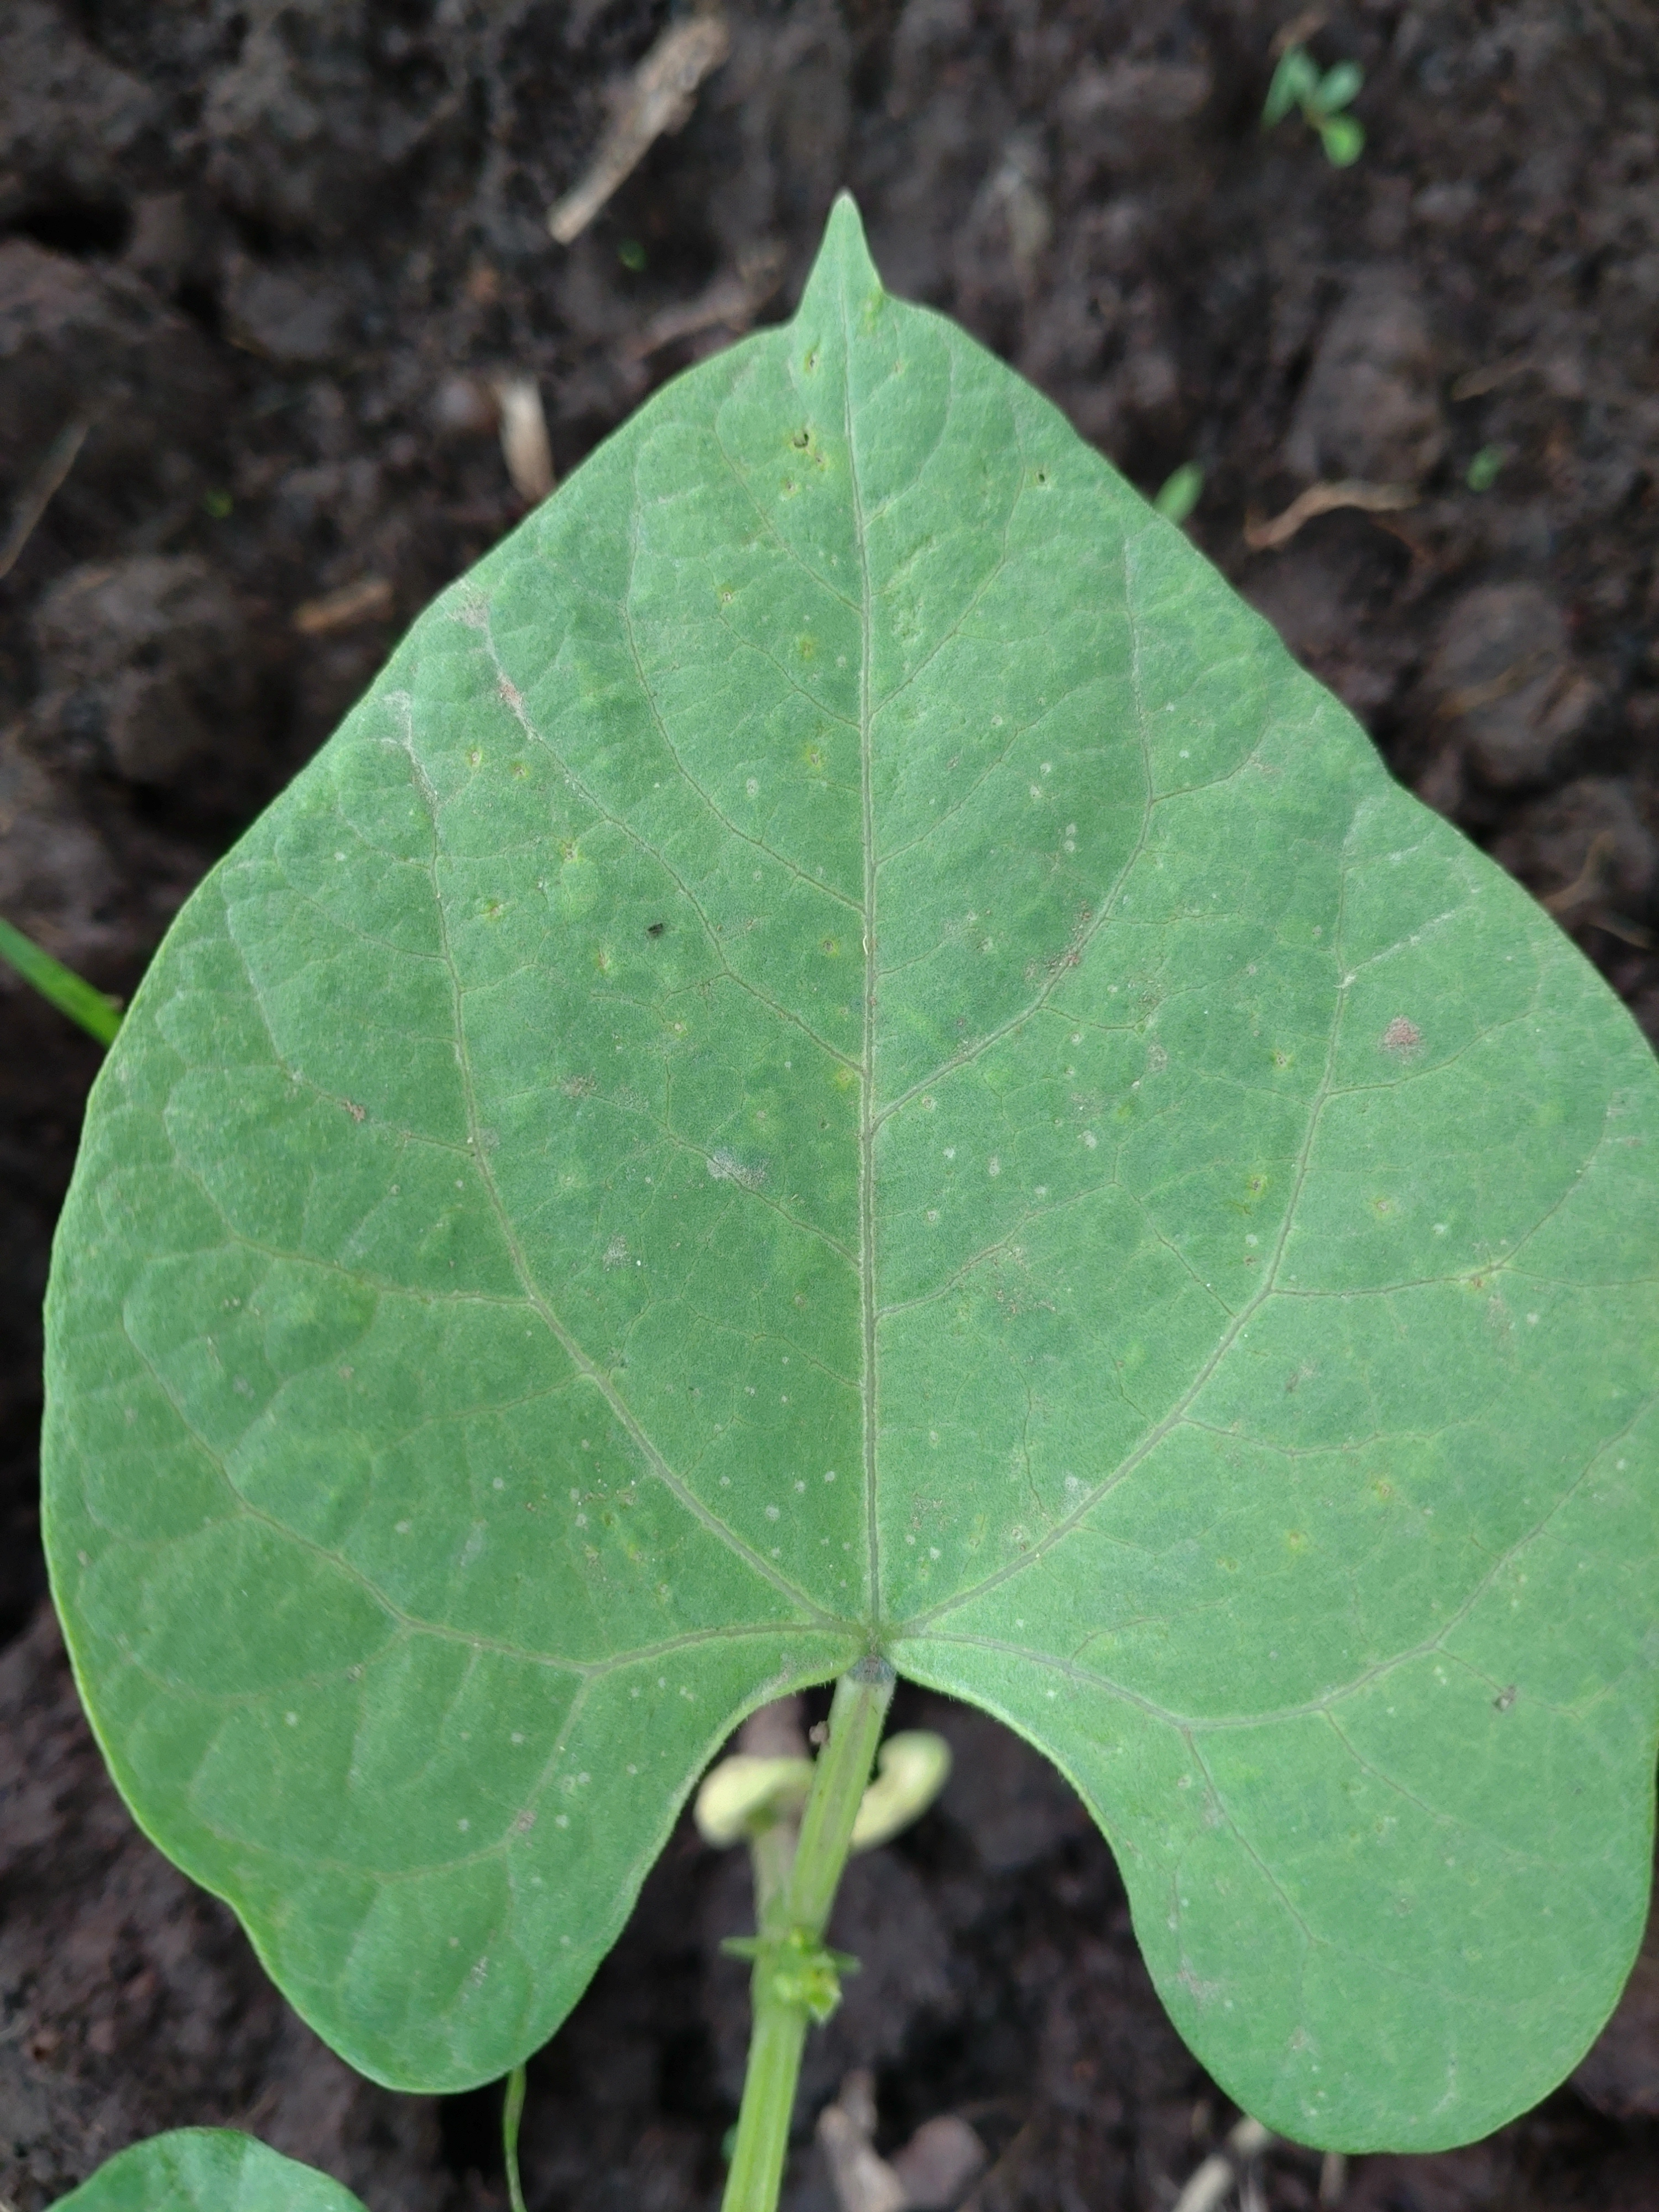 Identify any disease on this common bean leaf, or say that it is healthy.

healthy
